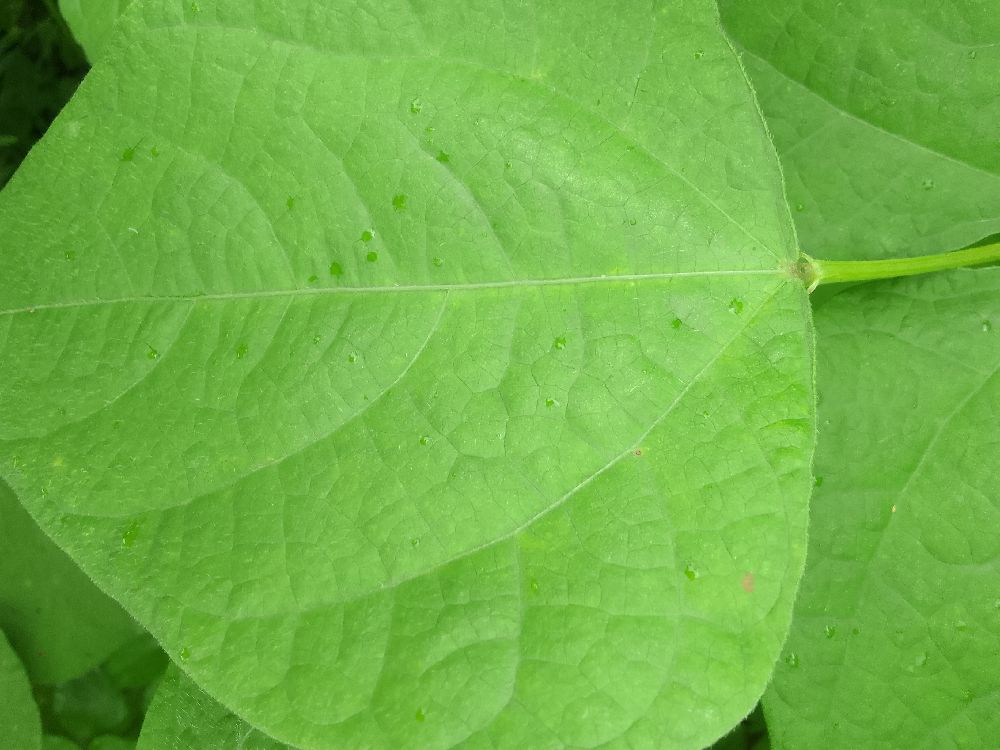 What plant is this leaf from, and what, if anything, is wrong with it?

common bean, healthy
